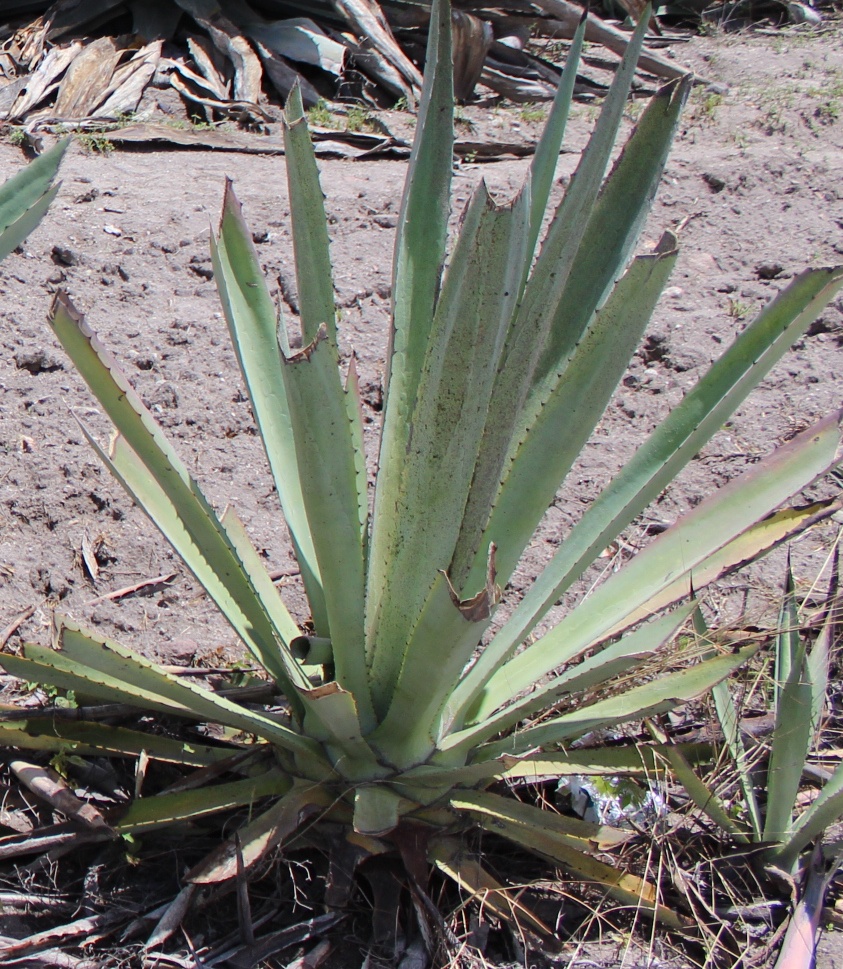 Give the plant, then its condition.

agave, small
